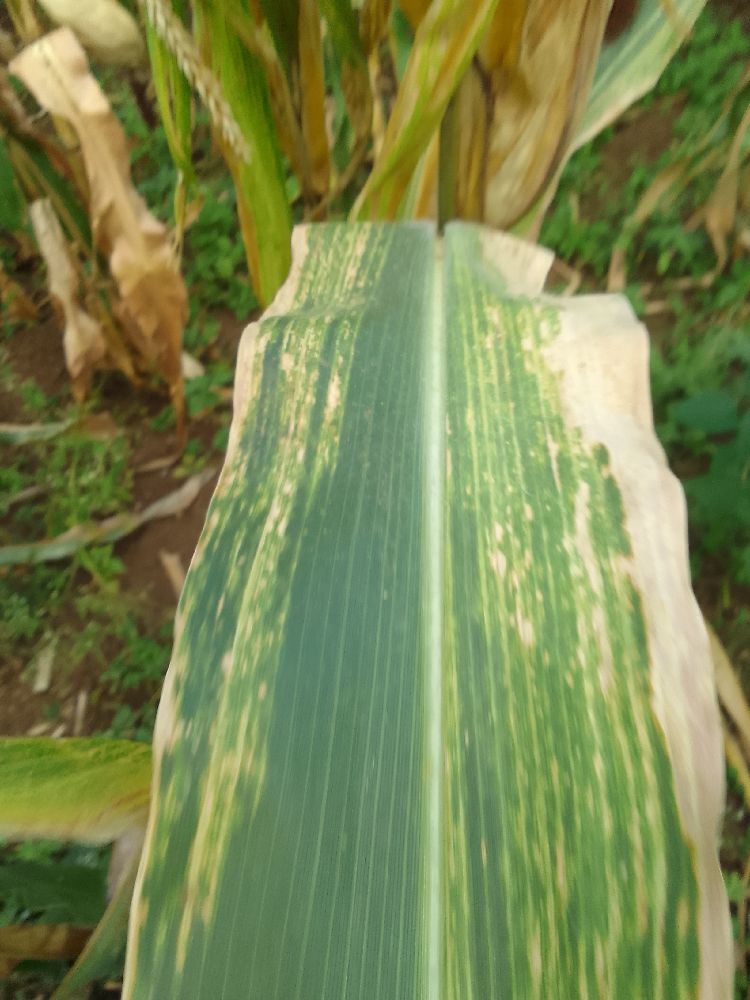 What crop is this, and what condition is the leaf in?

maize, maize lethal necrosis
